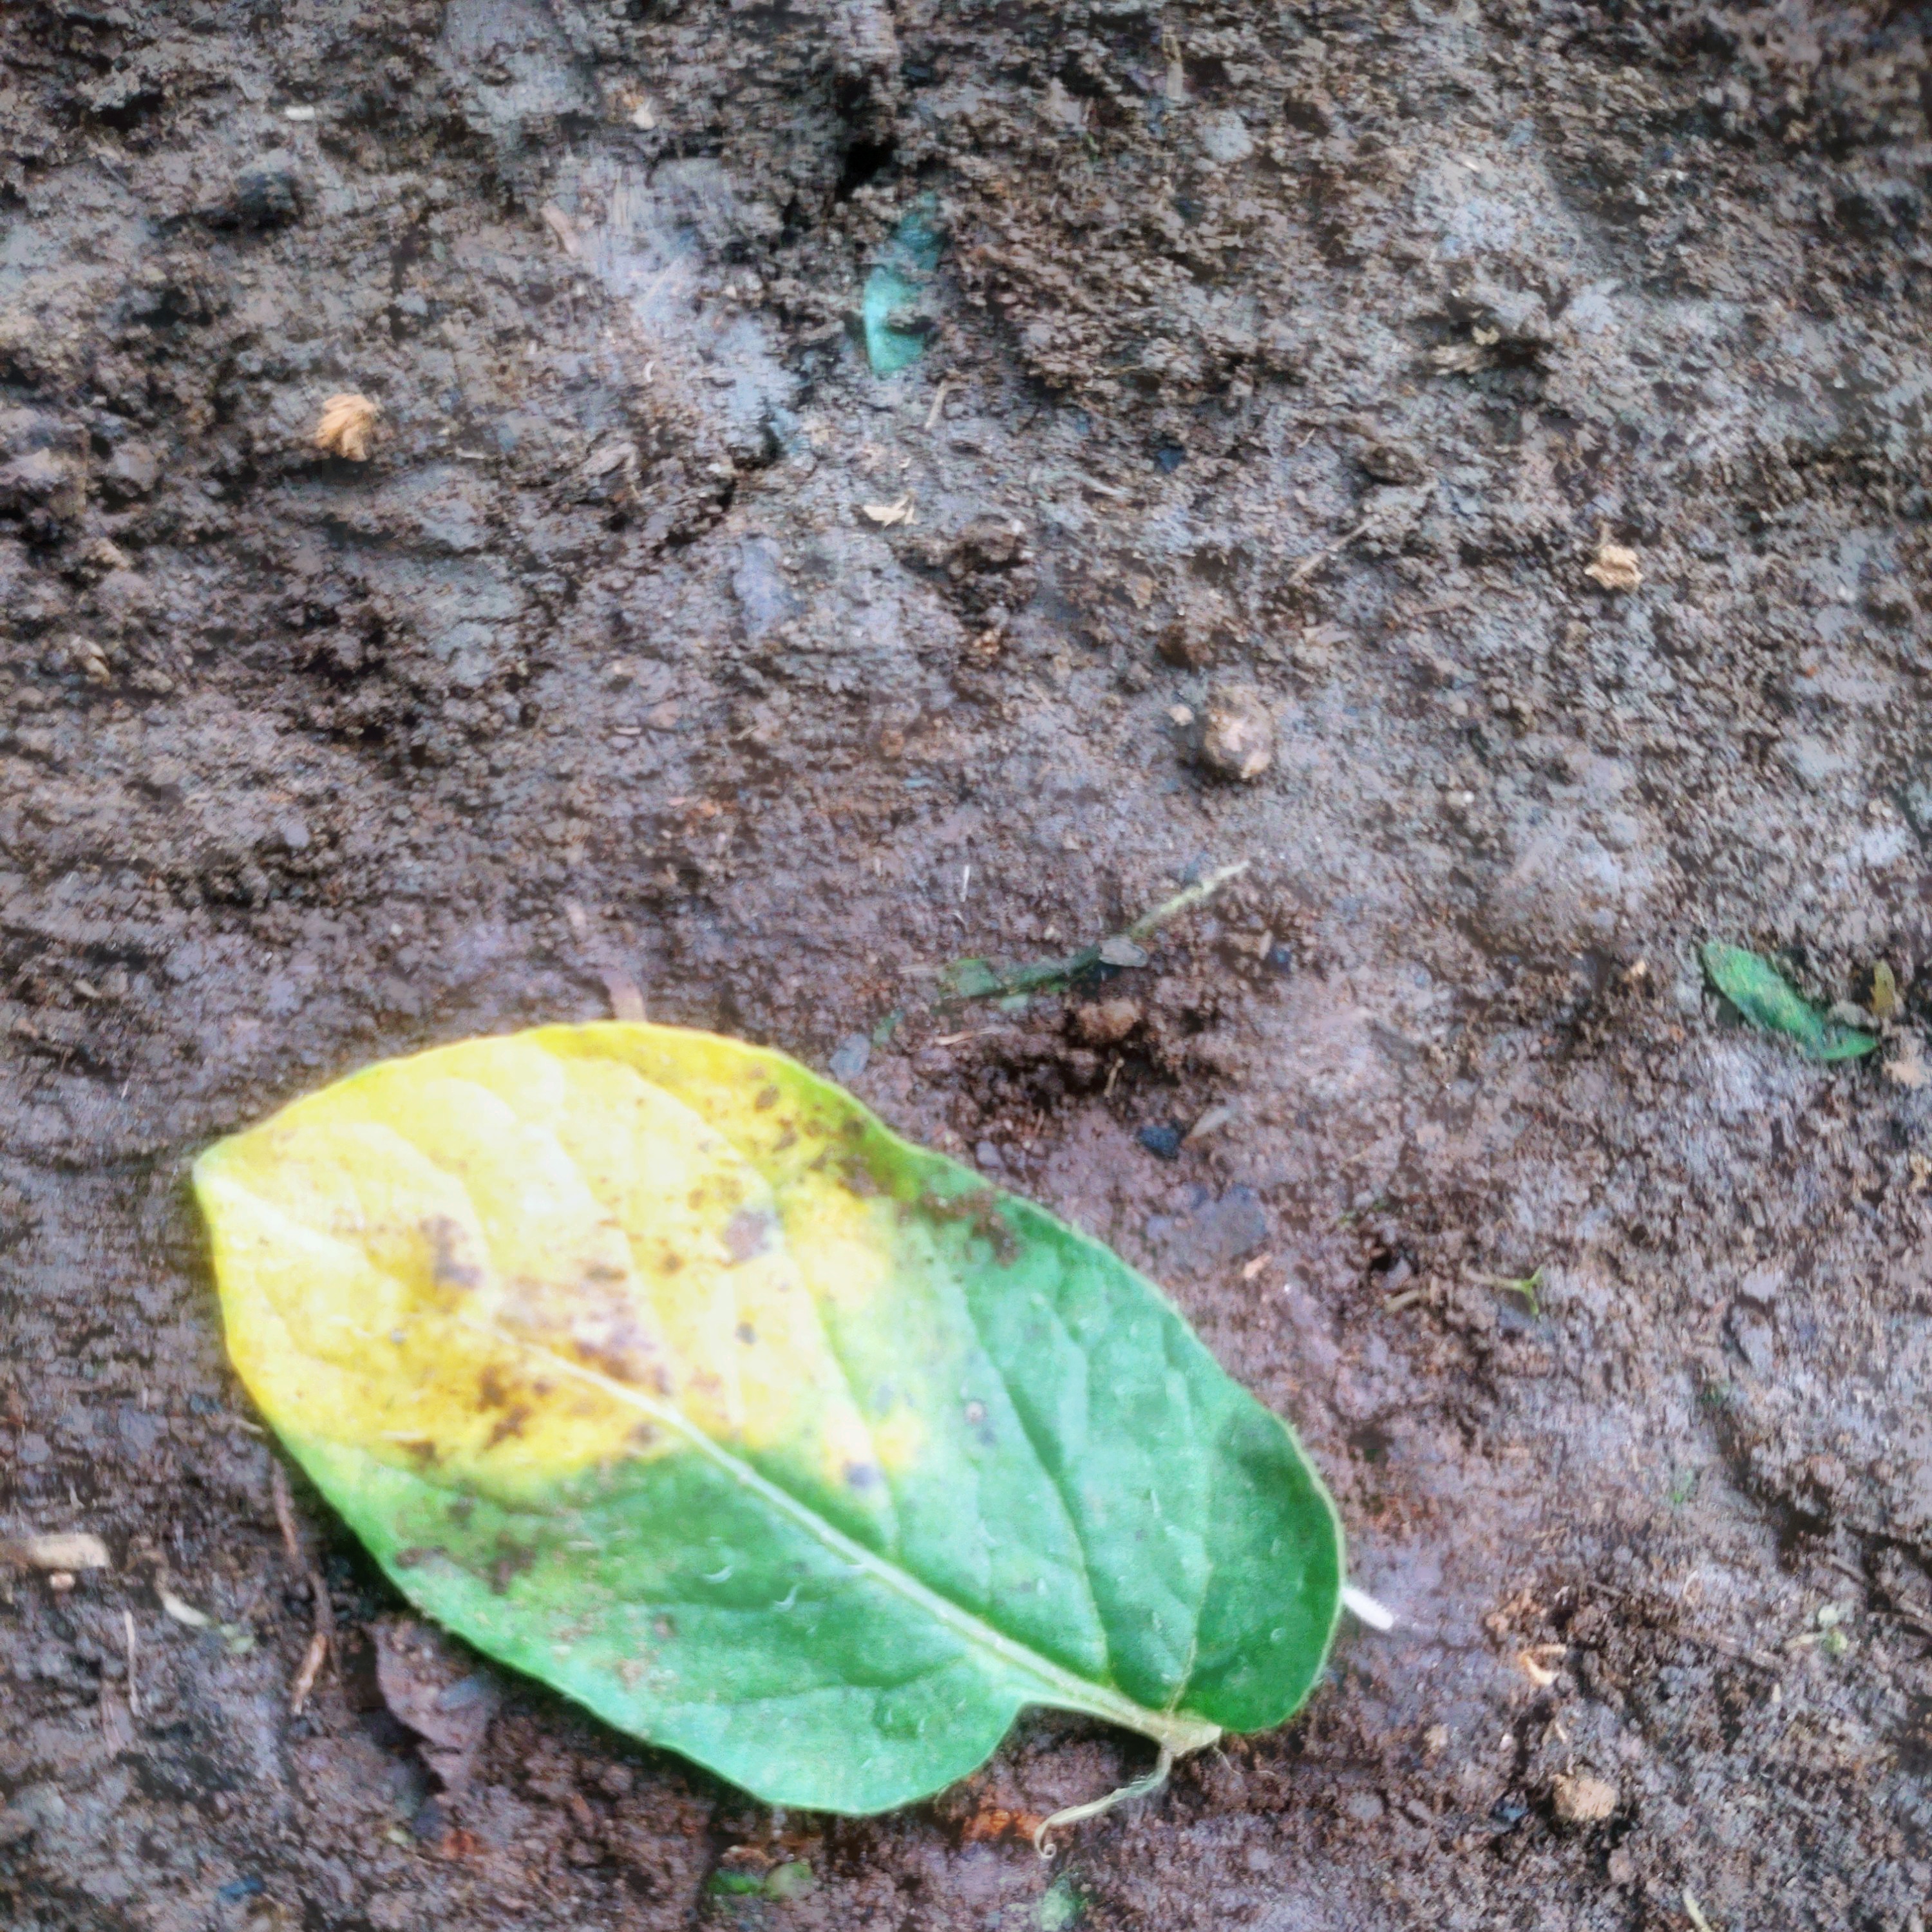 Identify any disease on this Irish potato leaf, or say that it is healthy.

late blight
